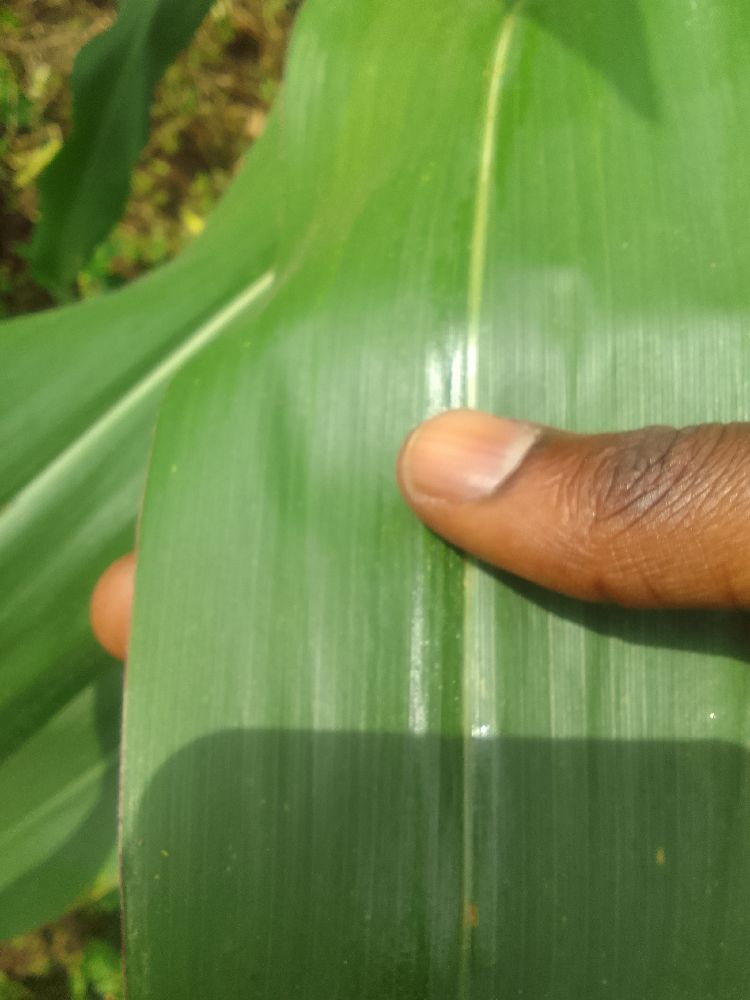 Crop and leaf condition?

maize, healthy
